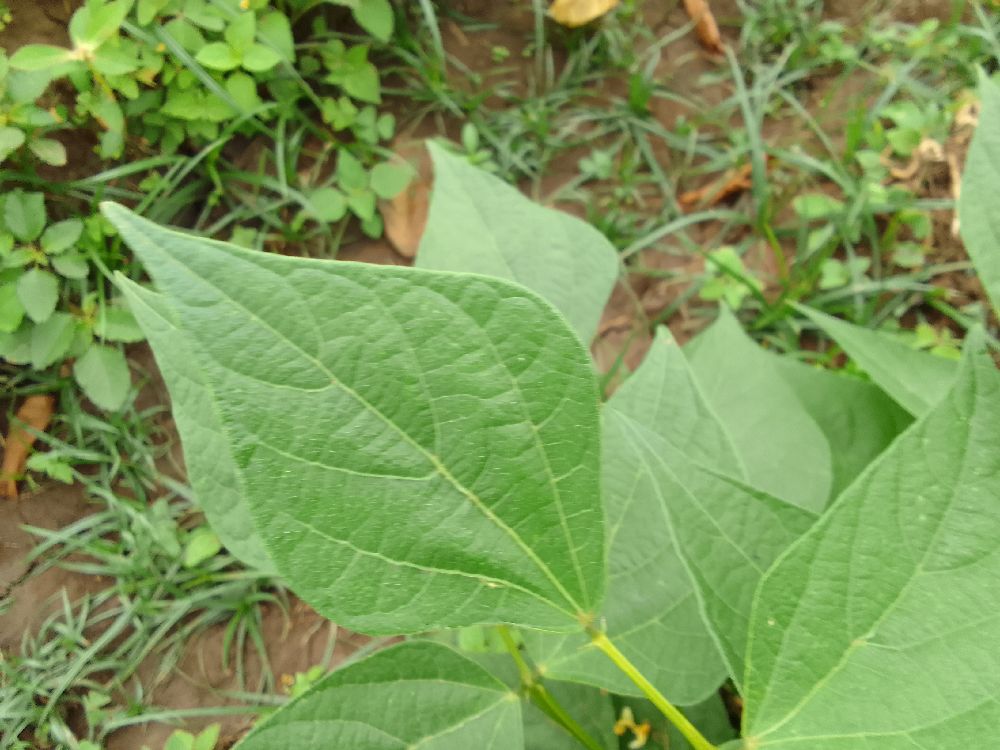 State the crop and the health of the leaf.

common bean, healthy
